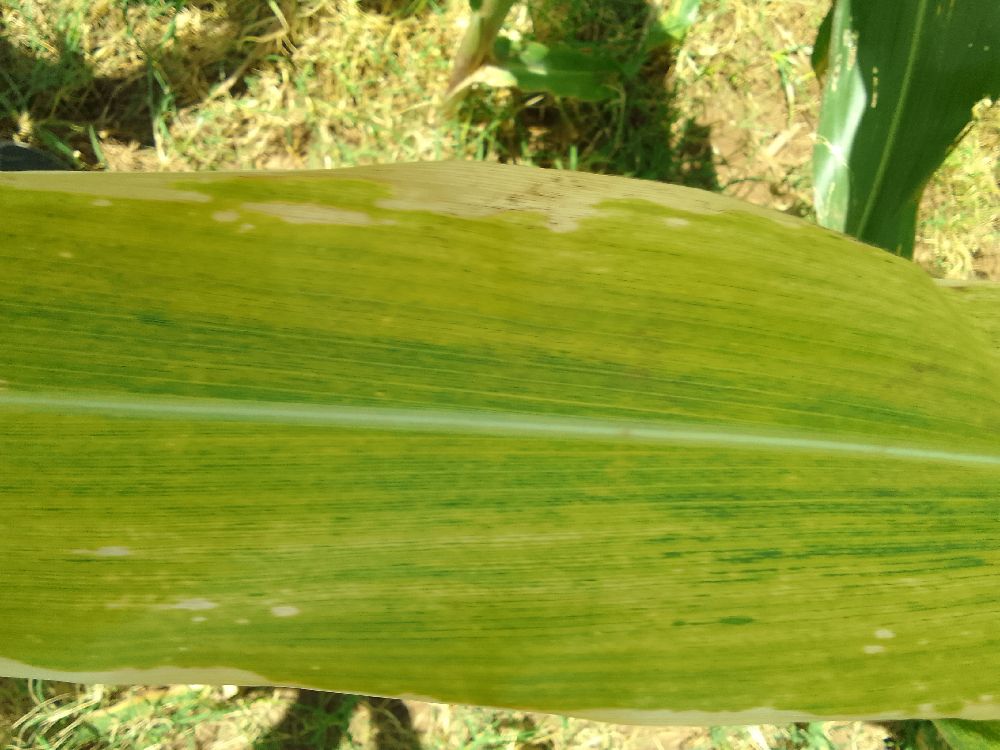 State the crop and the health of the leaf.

maize, maize lethal necrosis
